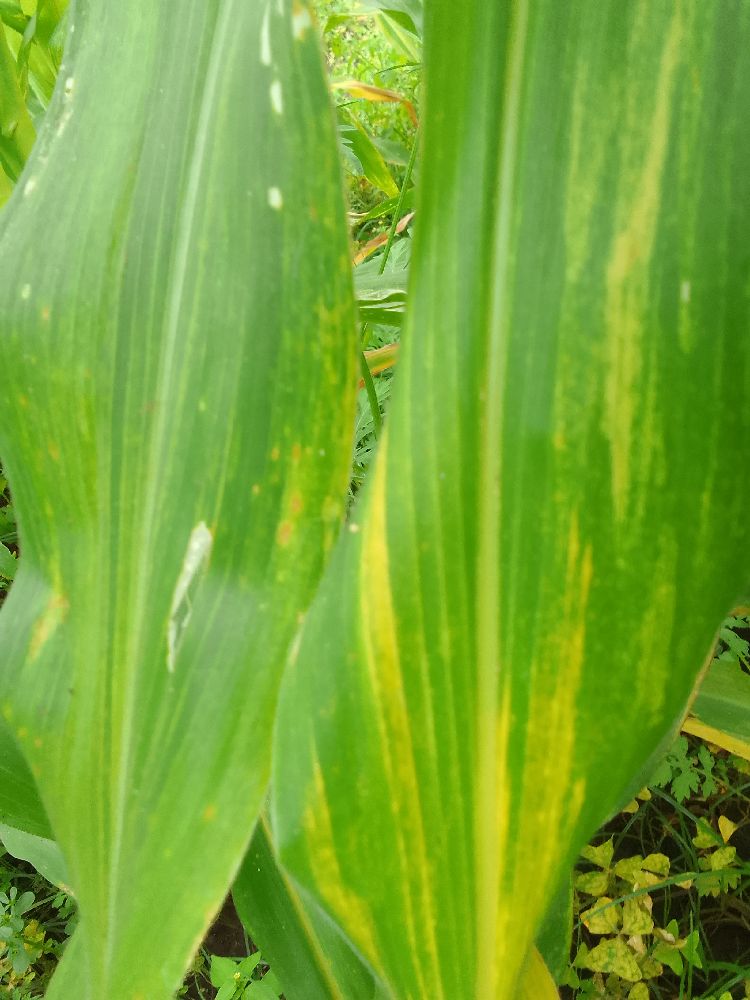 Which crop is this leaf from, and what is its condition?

maize, maize lethal necrosis
